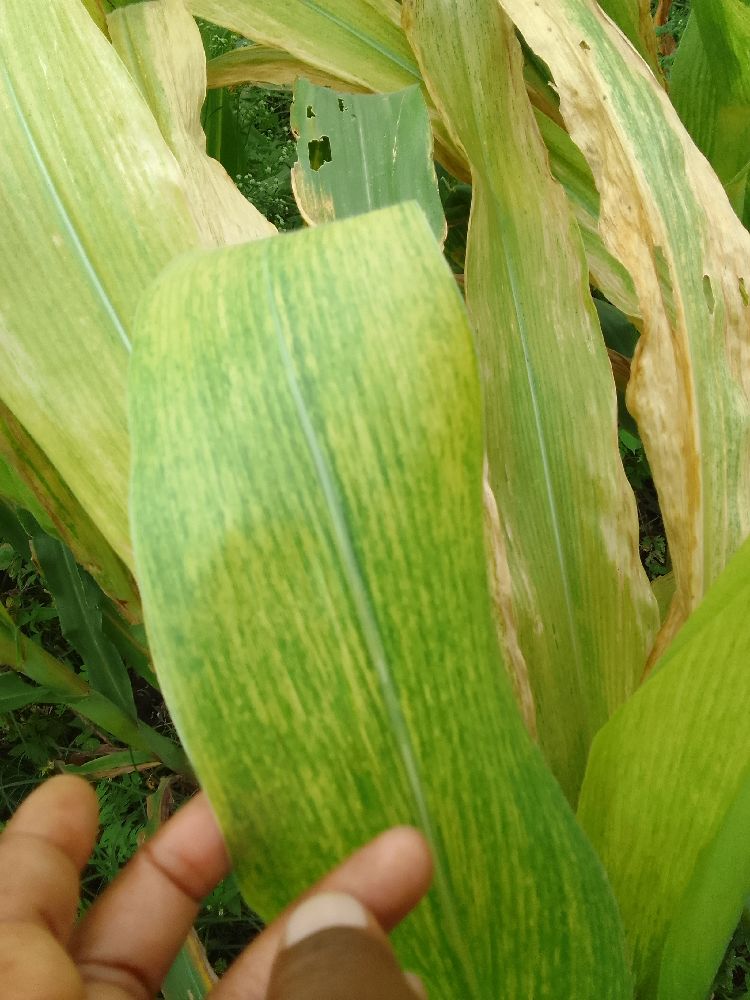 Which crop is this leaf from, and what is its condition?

maize, maize lethal necrosis
